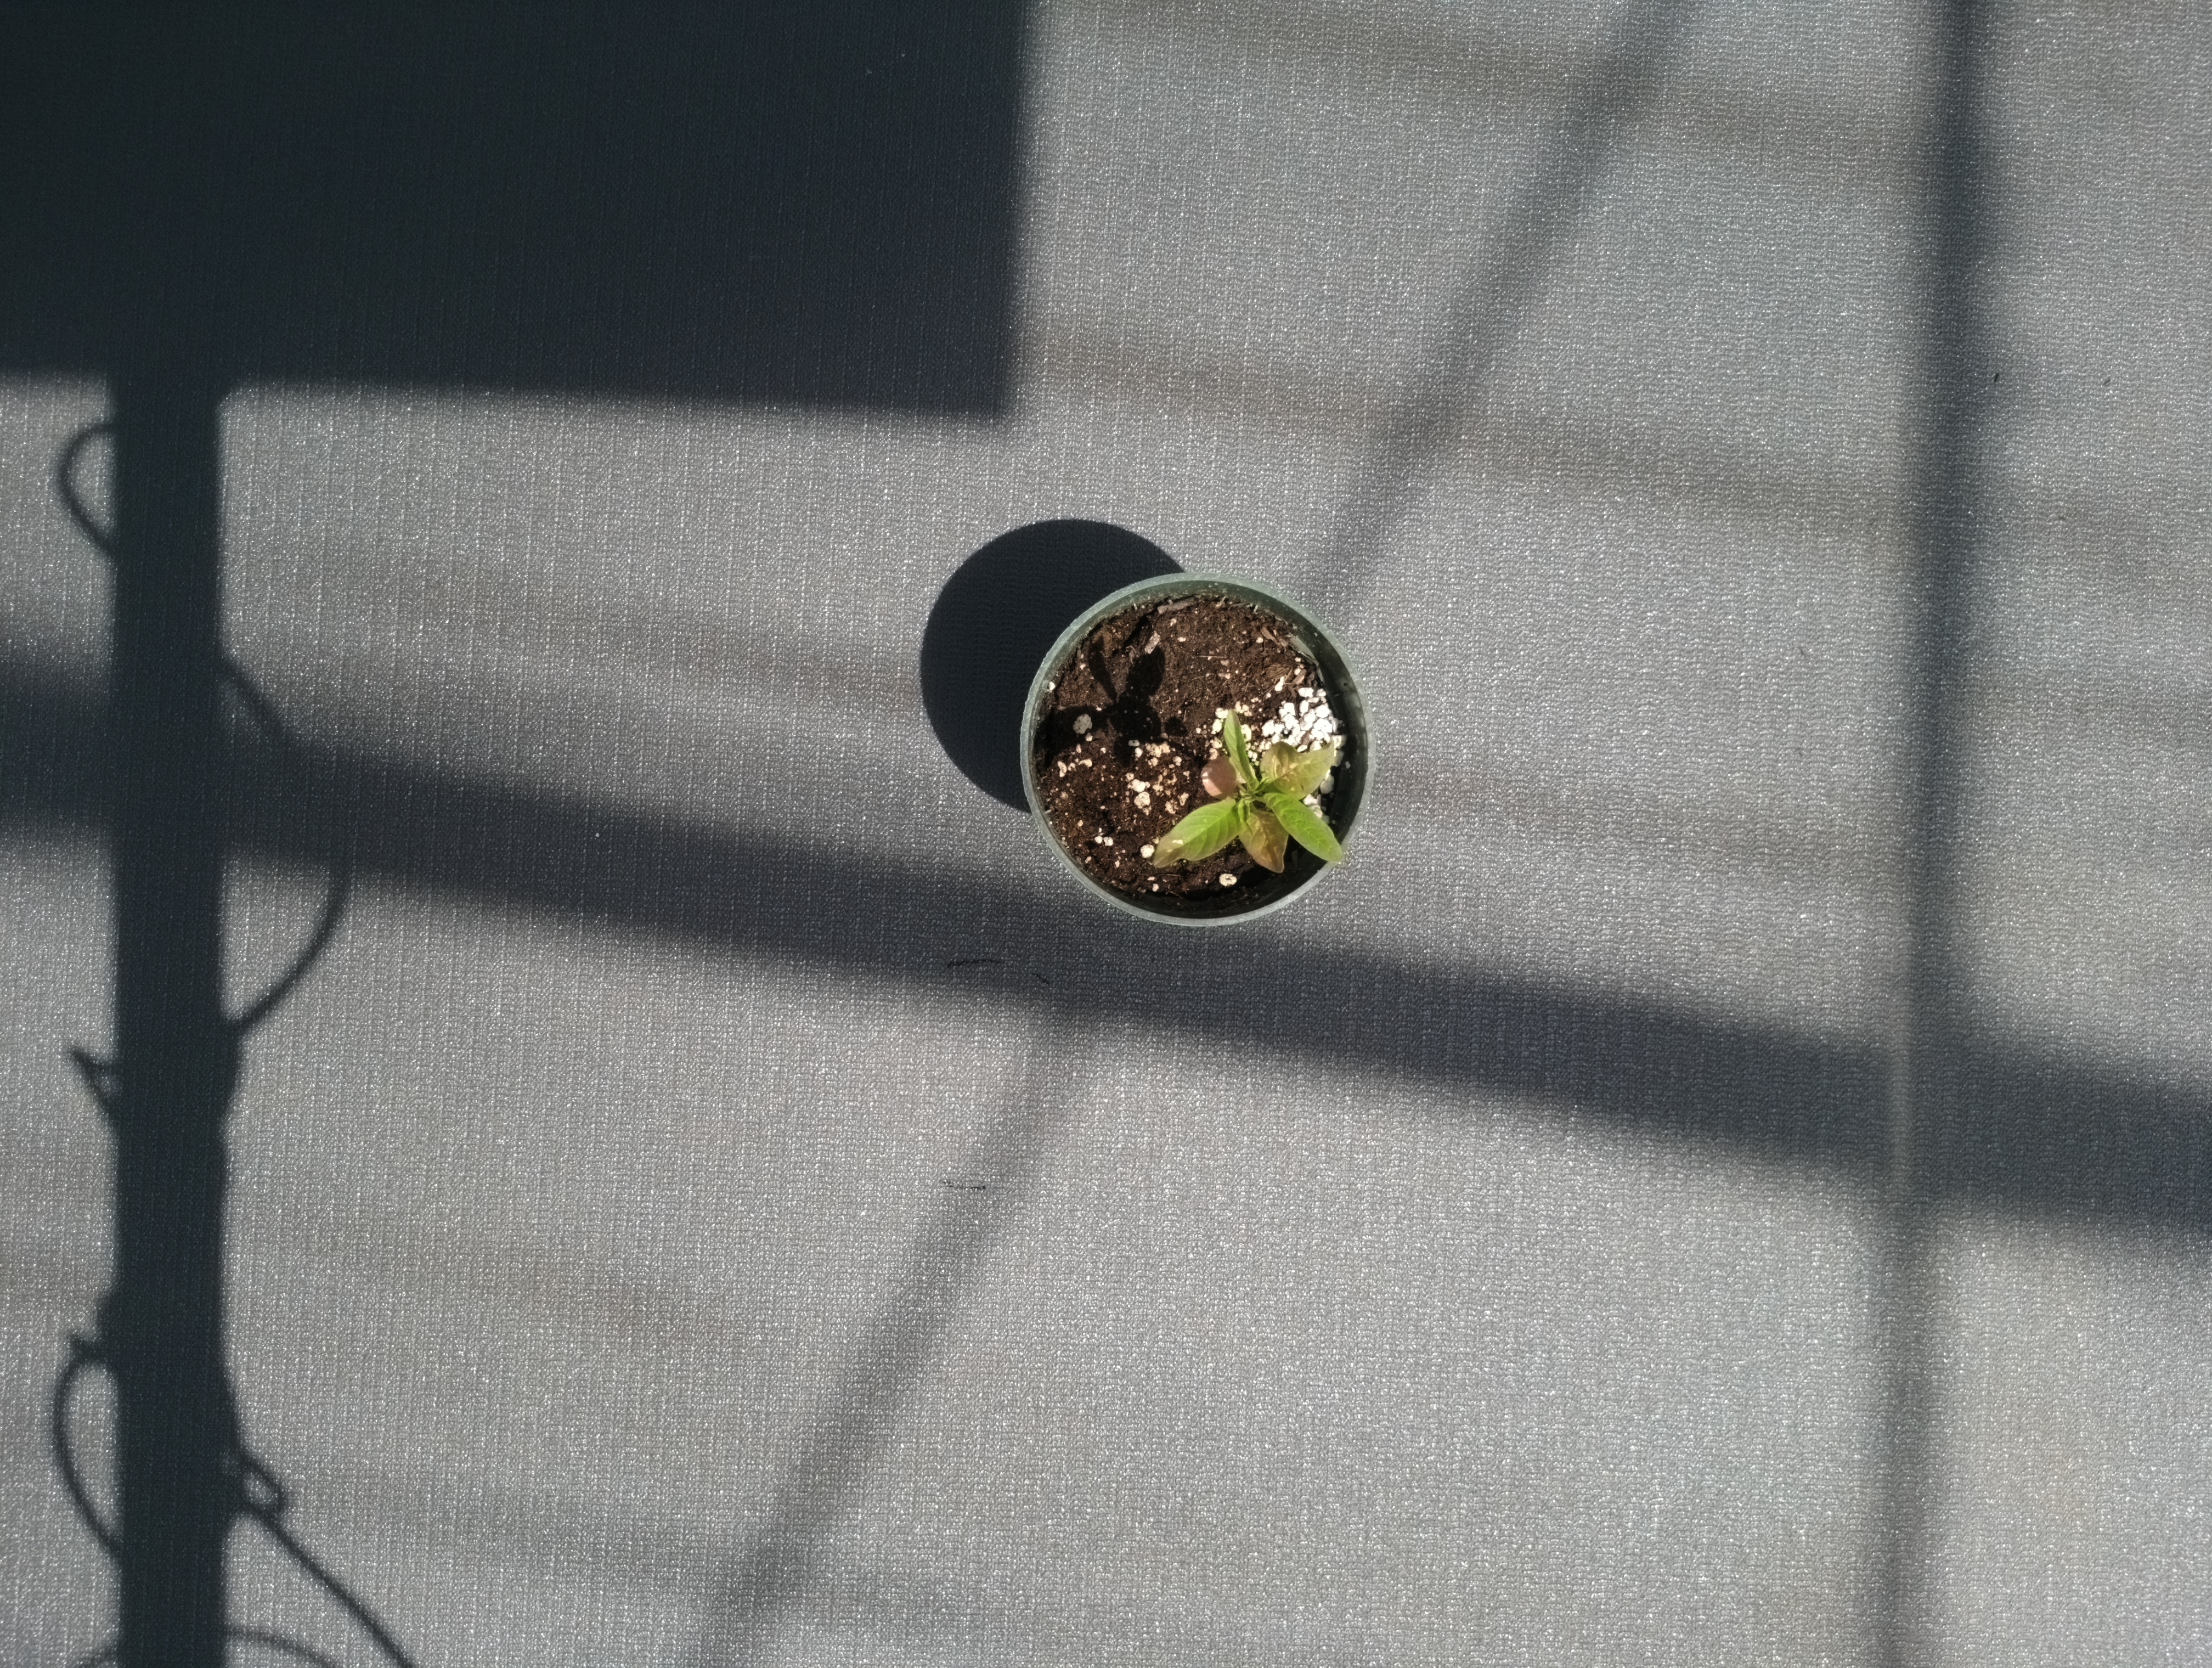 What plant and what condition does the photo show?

waterhemp, healthy untreated
